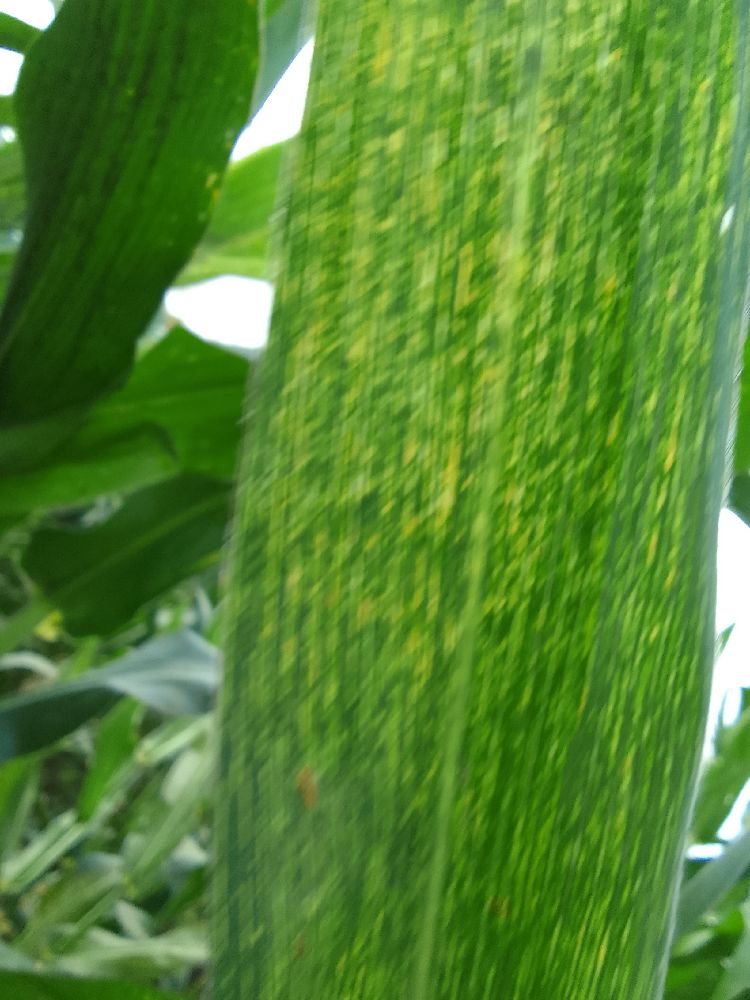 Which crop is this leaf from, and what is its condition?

maize, maize streak virus
